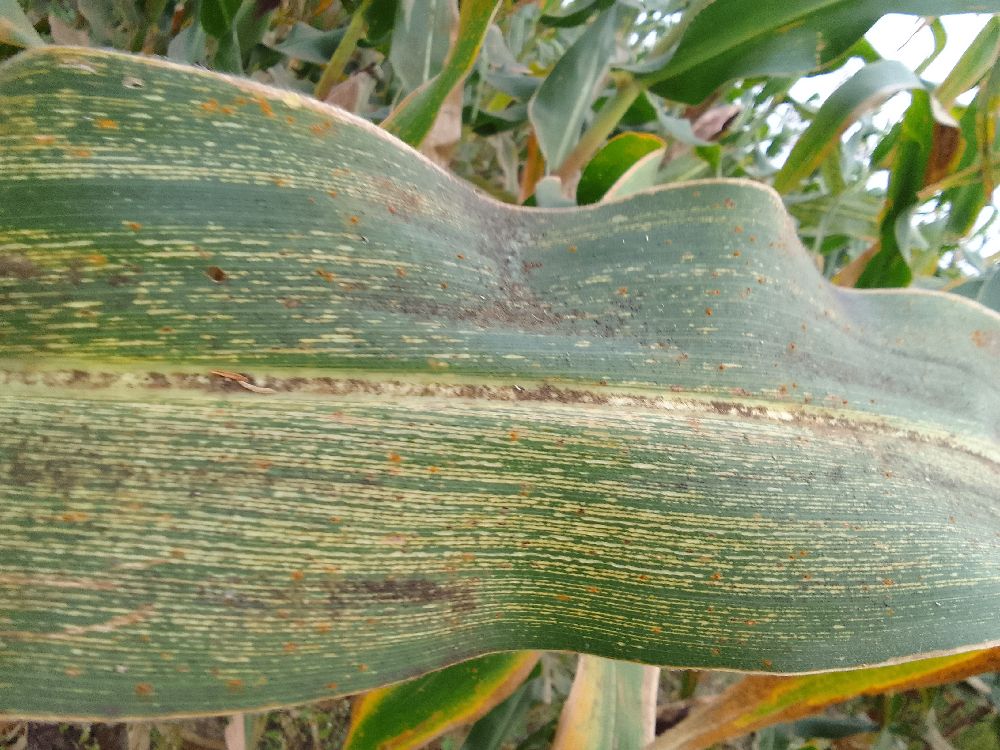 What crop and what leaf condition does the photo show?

maize, maize streak virus
